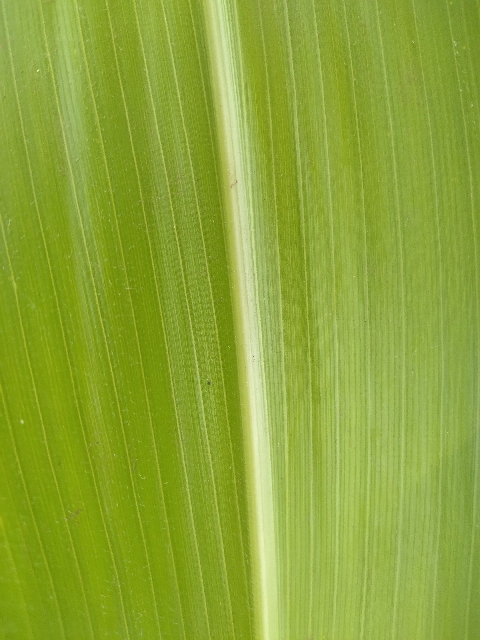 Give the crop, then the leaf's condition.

maize, healthy
